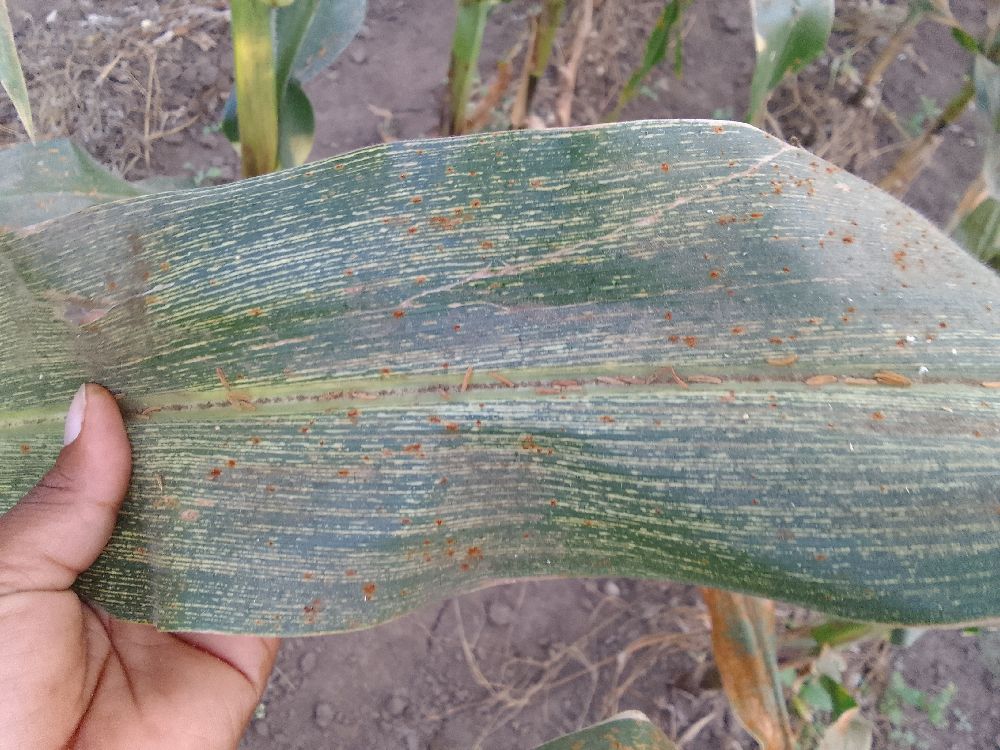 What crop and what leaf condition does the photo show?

maize, maize streak virus
